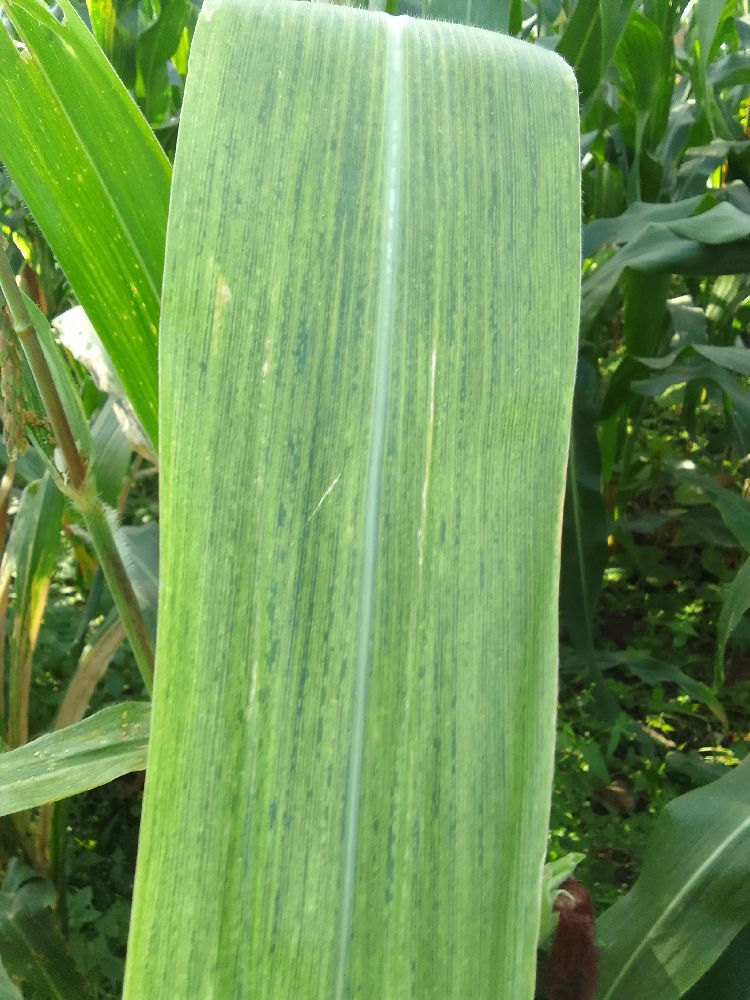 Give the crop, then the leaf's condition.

maize, maize lethal necrosis
